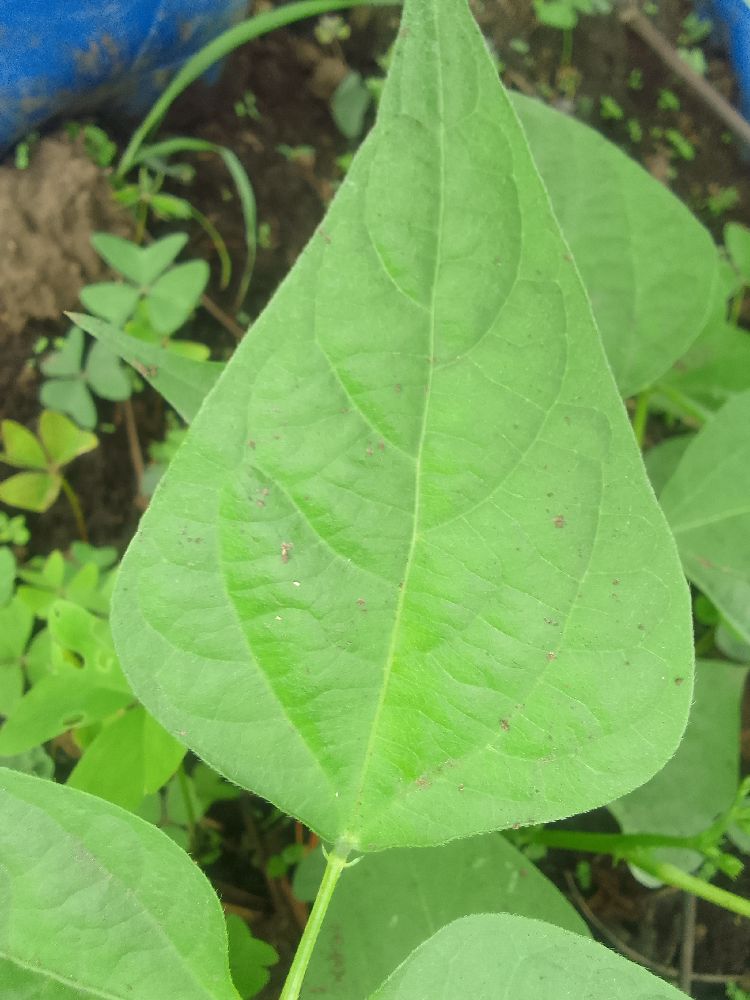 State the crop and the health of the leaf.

common bean, healthy
